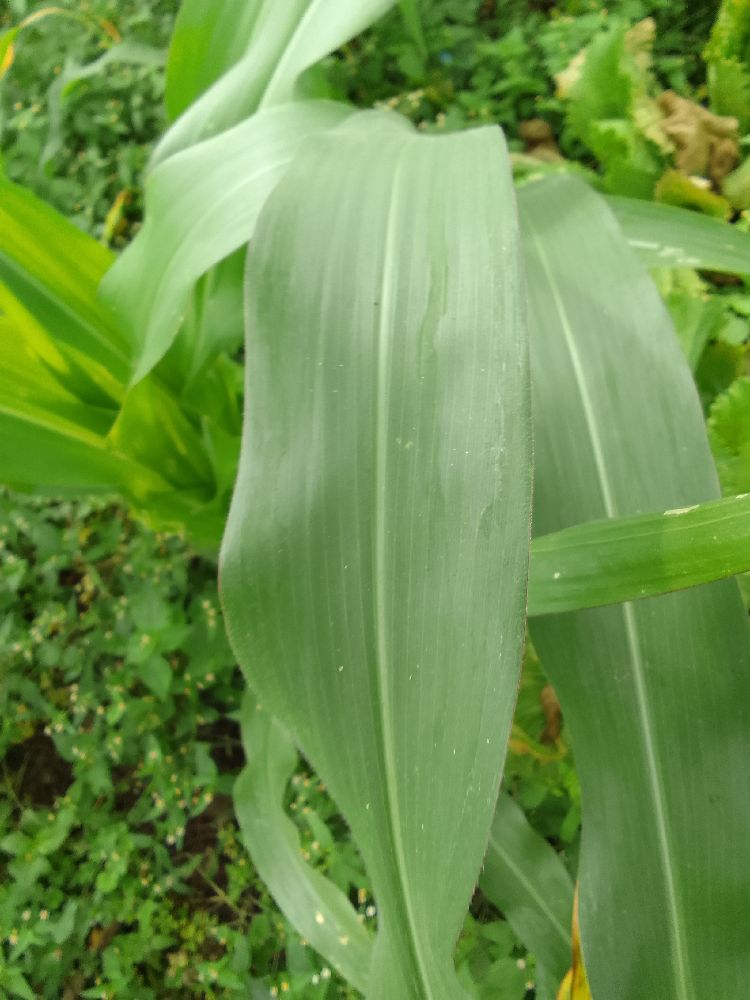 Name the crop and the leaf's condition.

maize, healthy
